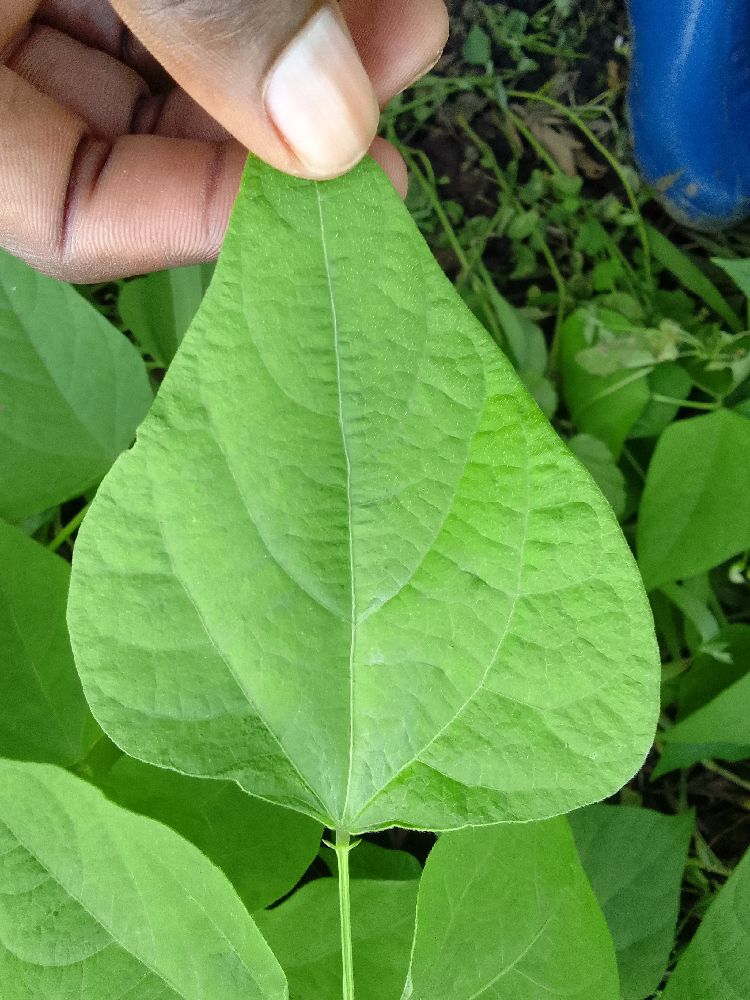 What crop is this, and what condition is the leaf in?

common bean, healthy
